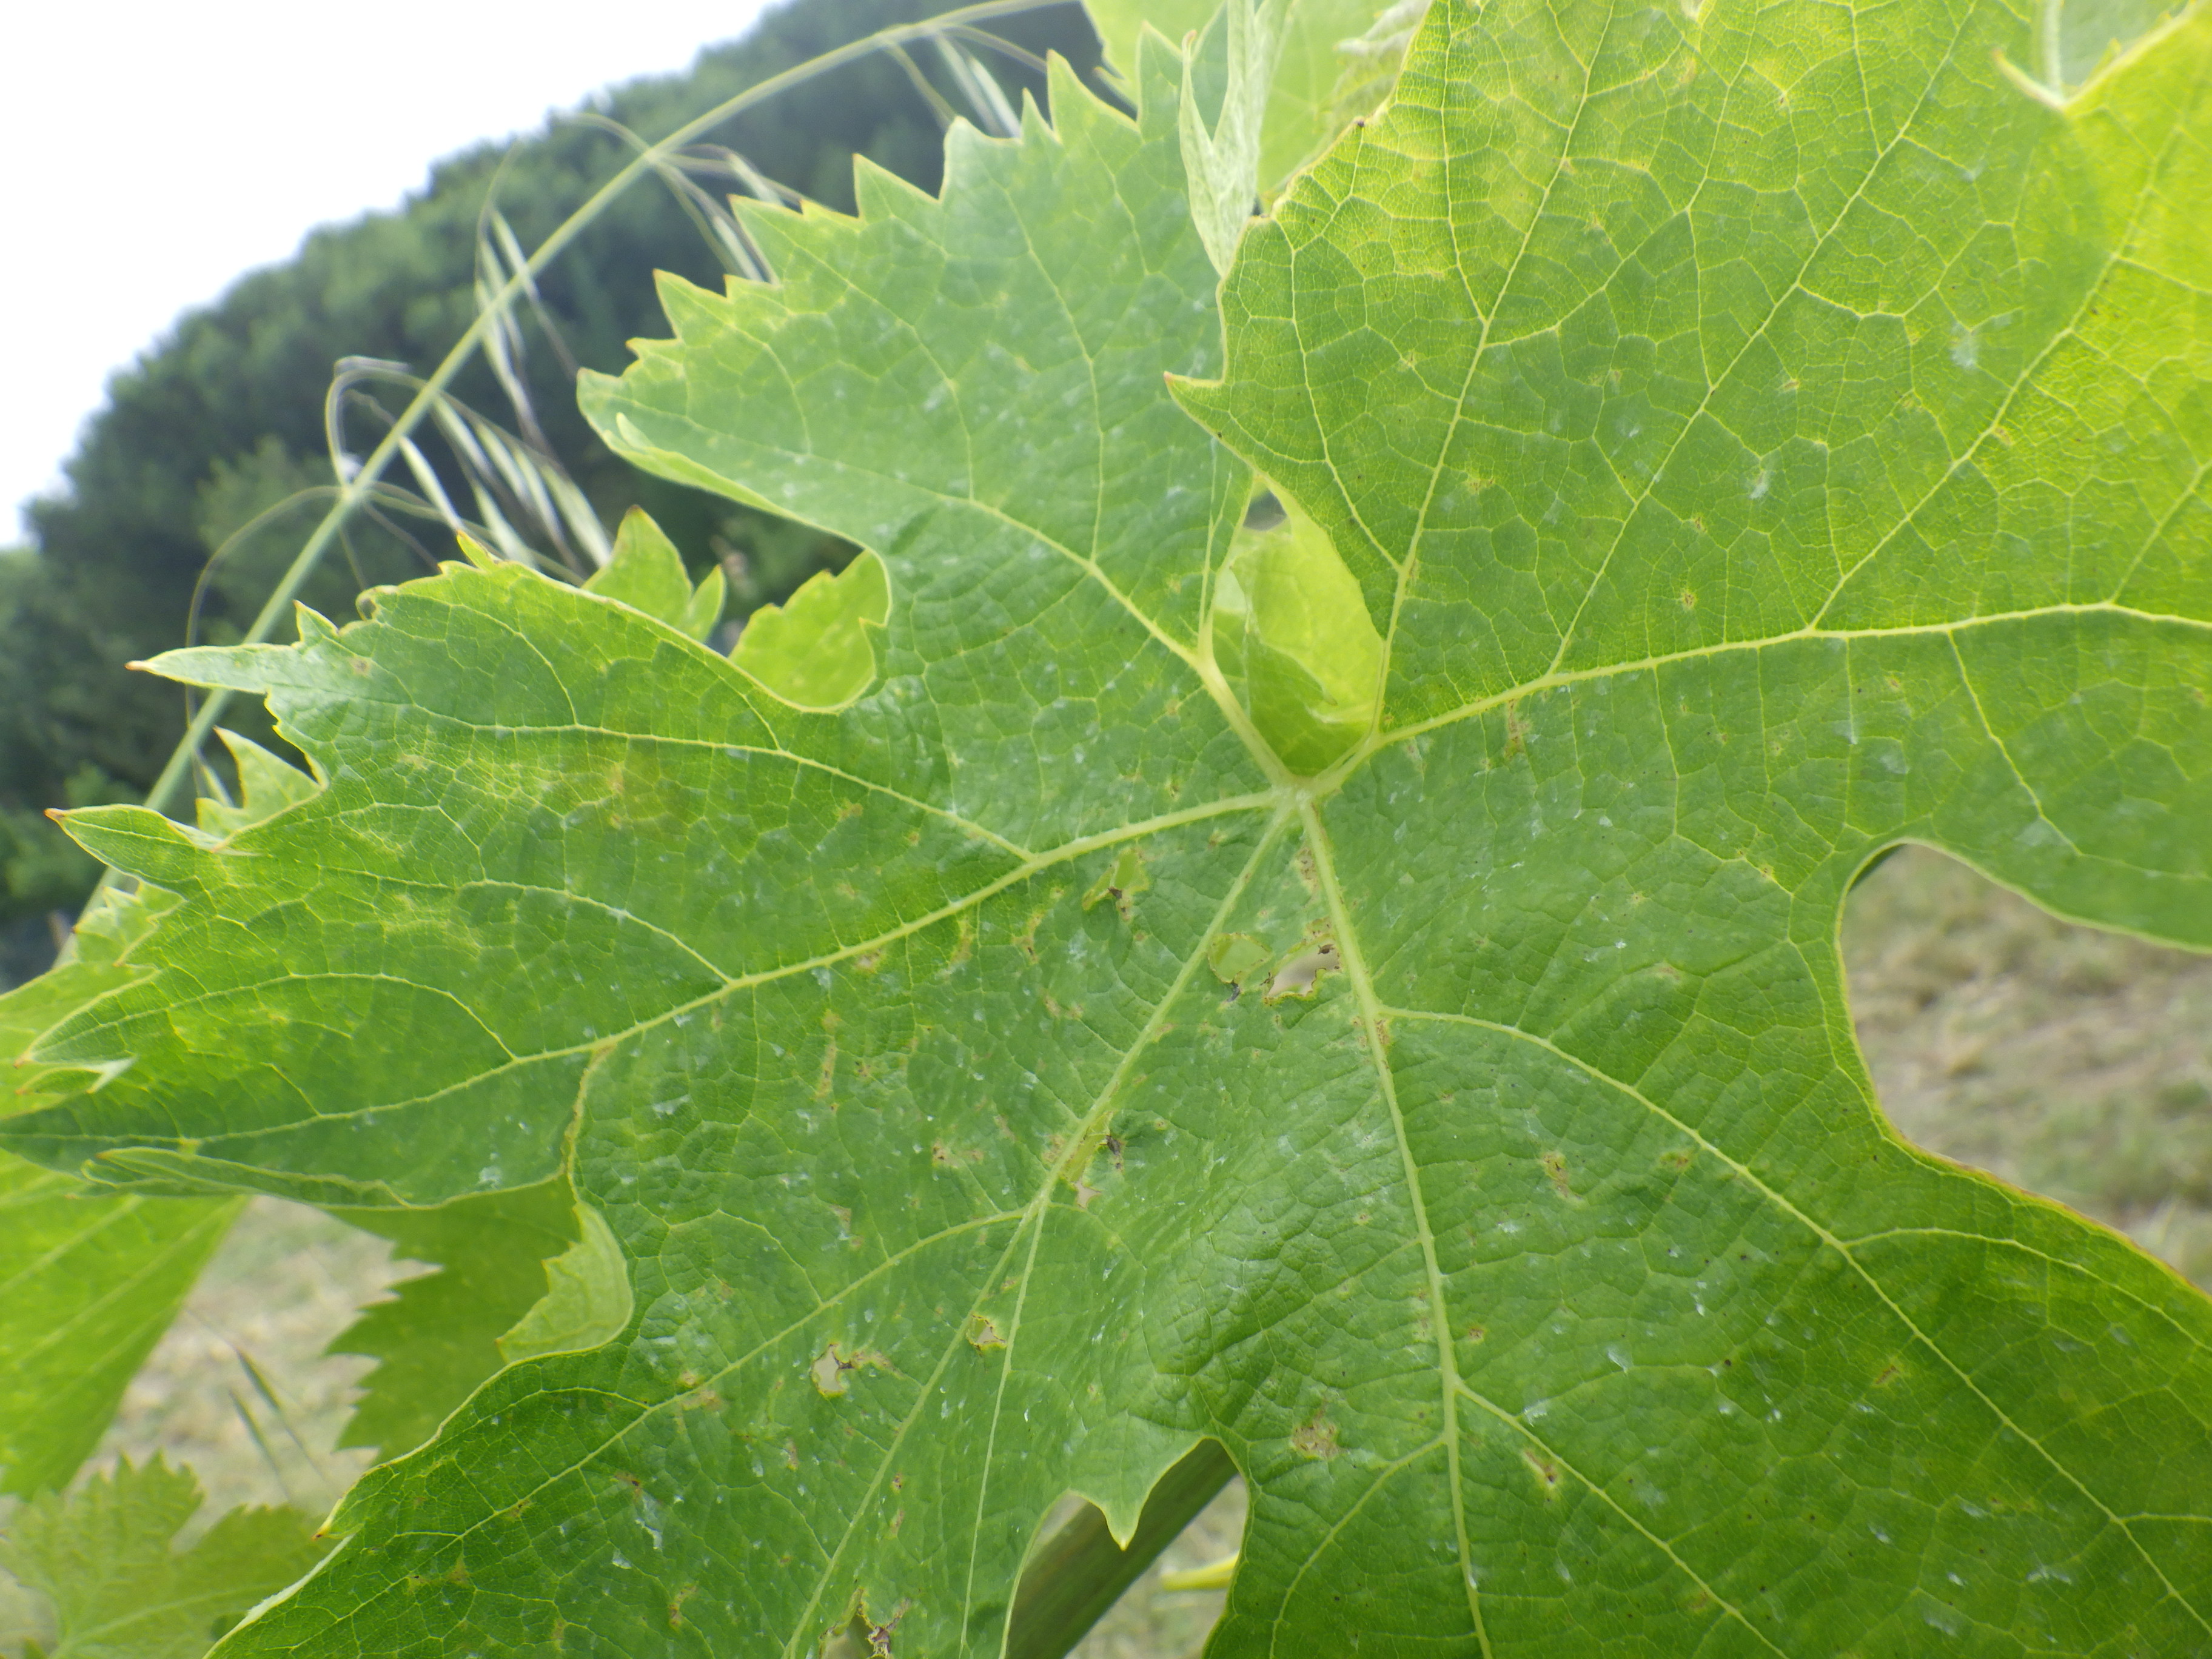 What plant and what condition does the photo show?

grapevine, mites, phytophagous
